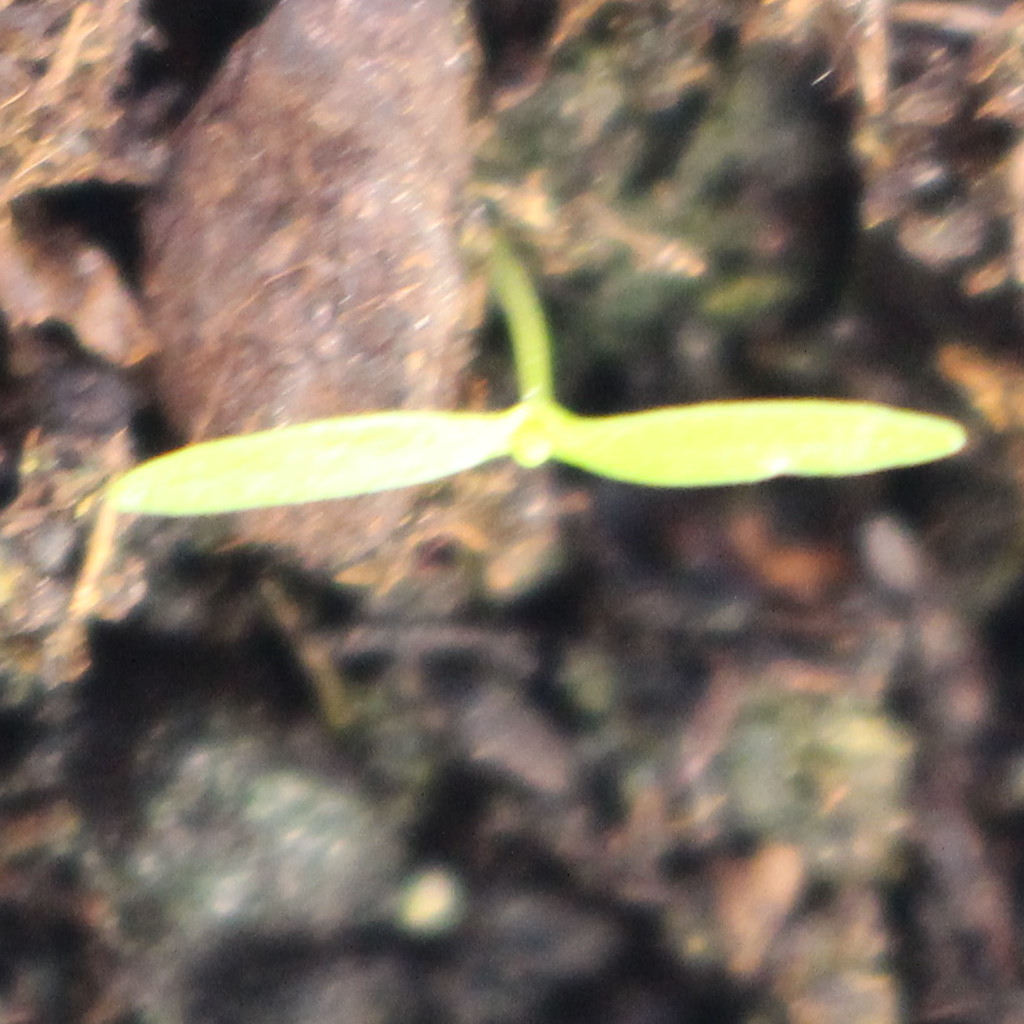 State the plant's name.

Papaver rhoeas
